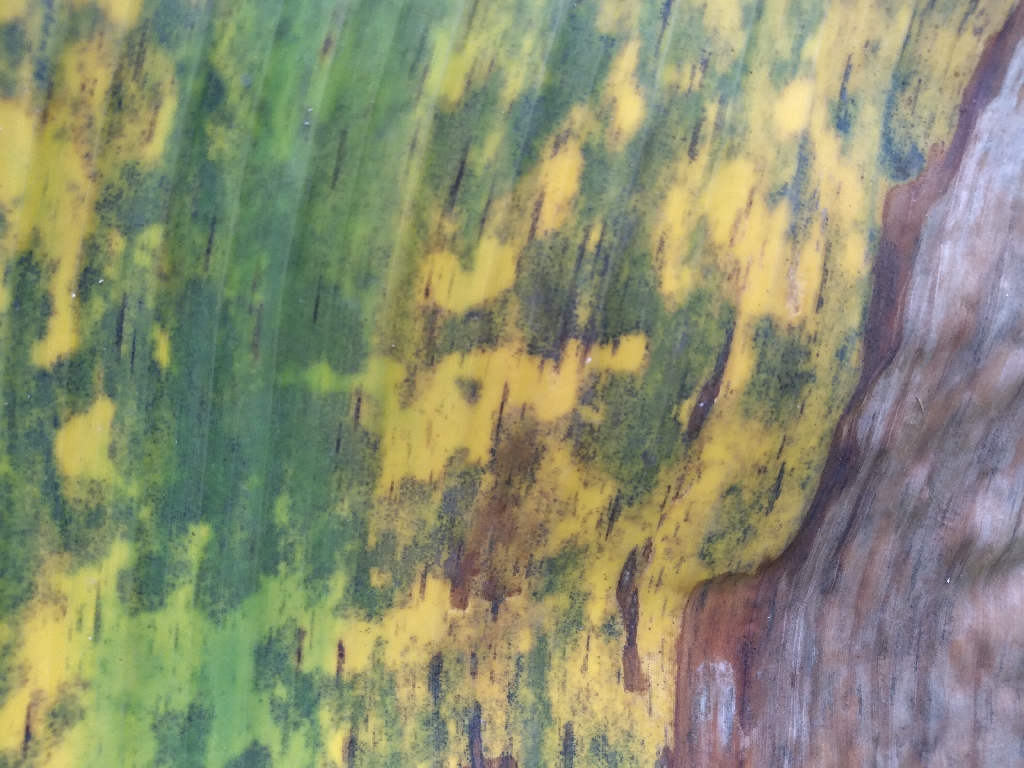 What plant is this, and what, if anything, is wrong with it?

banana, black sigatoka
